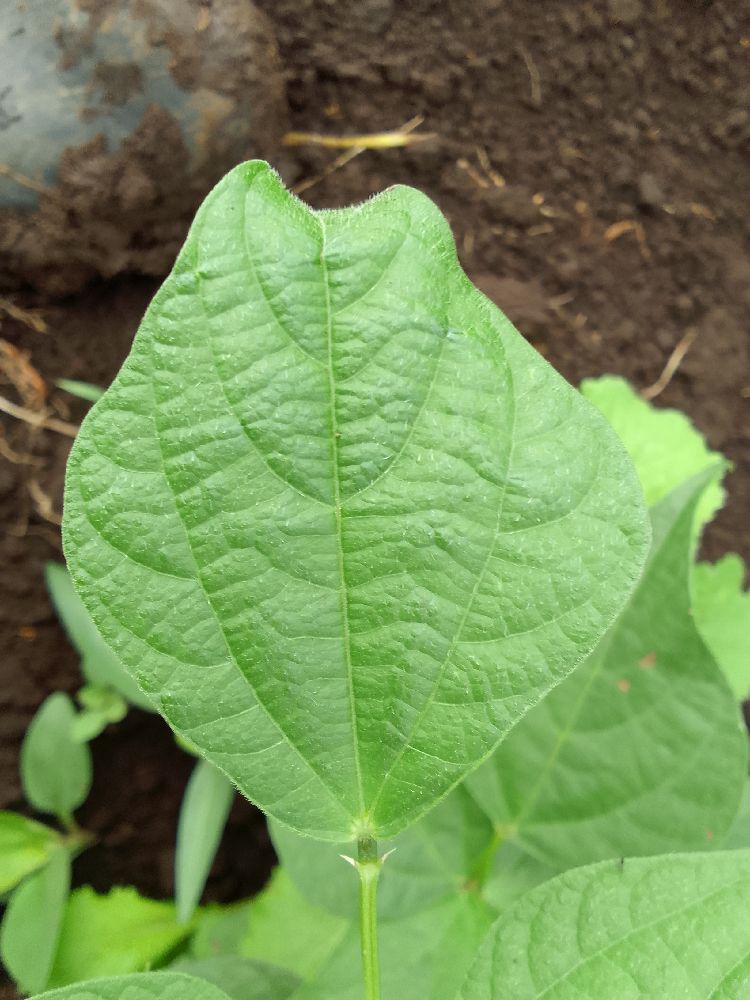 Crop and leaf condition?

common bean, healthy
